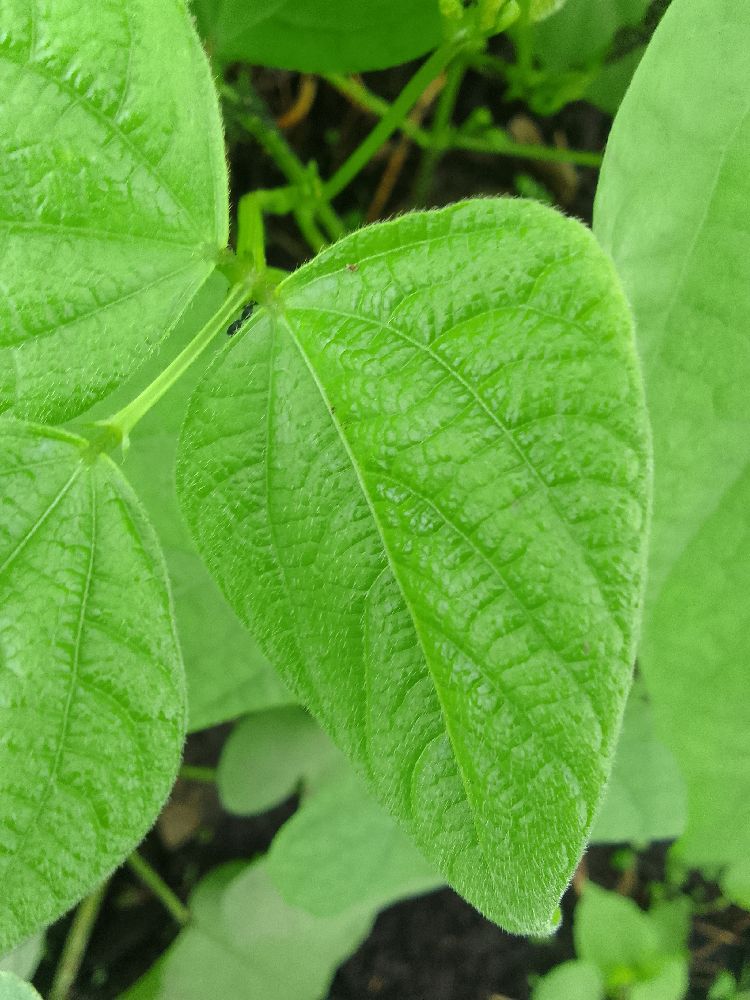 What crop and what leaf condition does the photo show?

common bean, healthy
